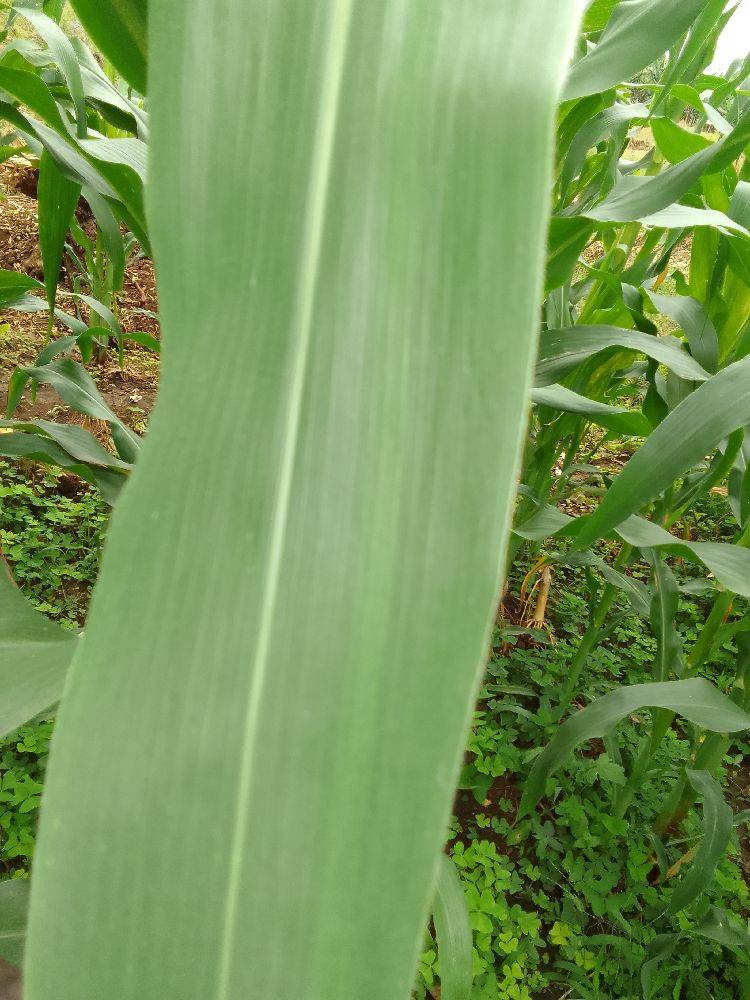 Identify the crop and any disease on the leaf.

maize, healthy
